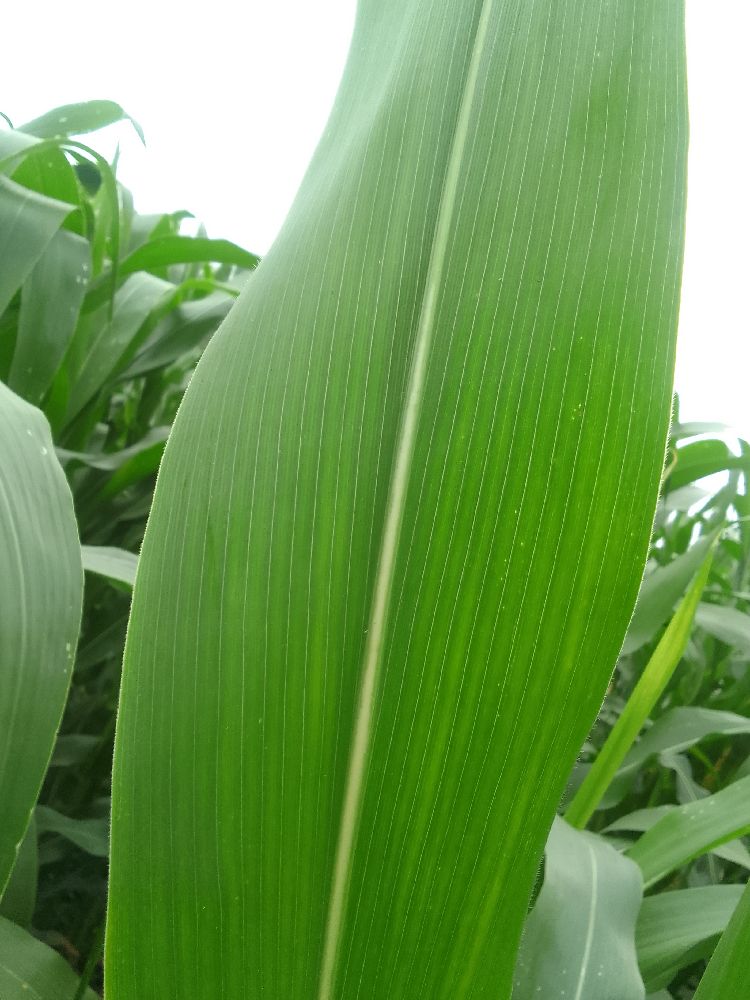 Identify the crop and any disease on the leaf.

maize, healthy
